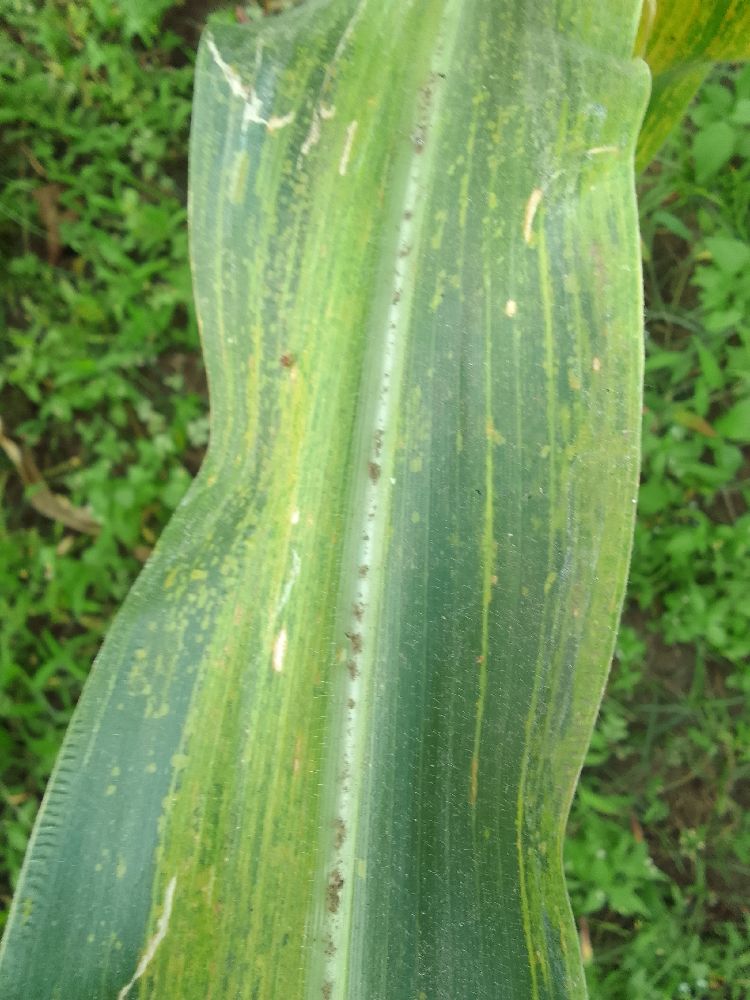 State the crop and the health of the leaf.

maize, maize lethal necrosis
